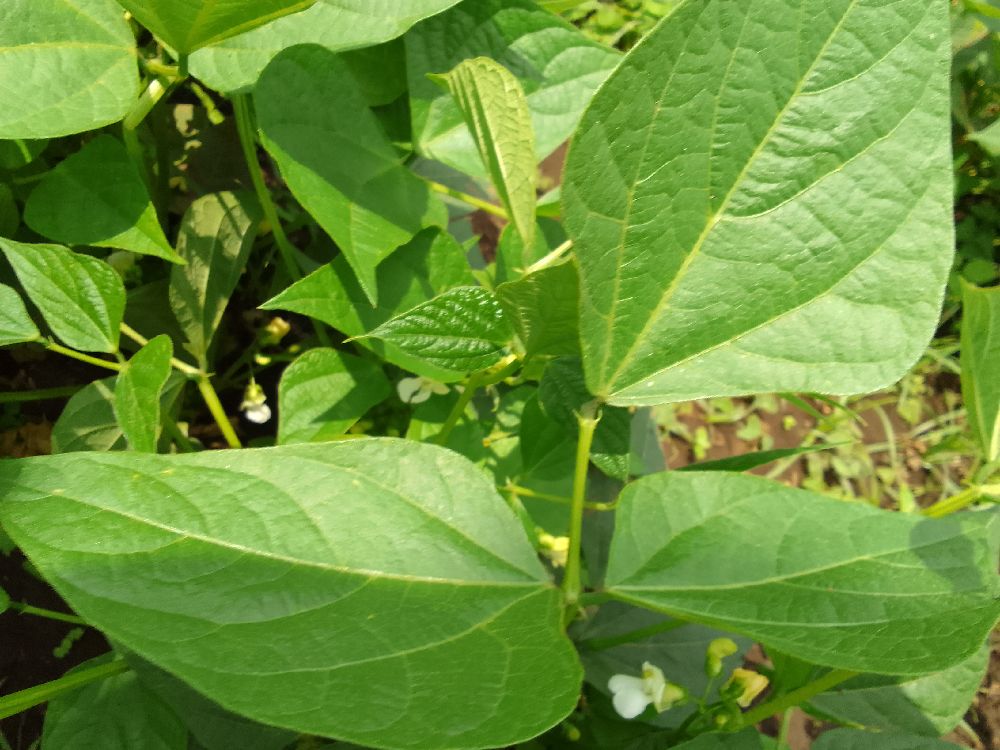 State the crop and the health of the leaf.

common bean, healthy
